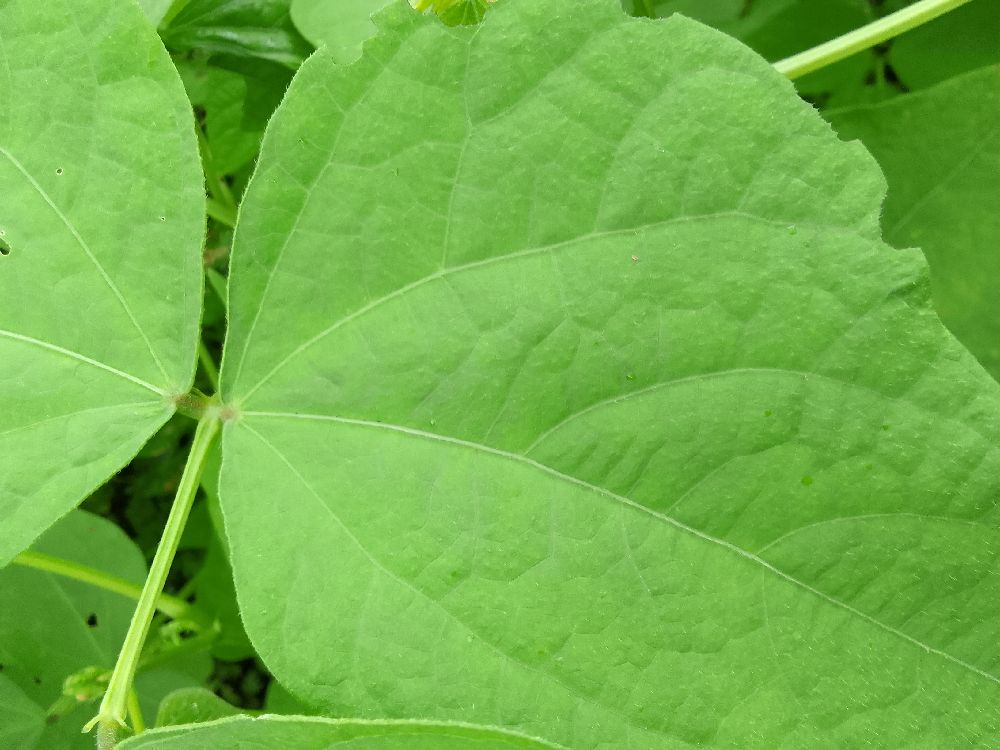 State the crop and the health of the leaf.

common bean, healthy
